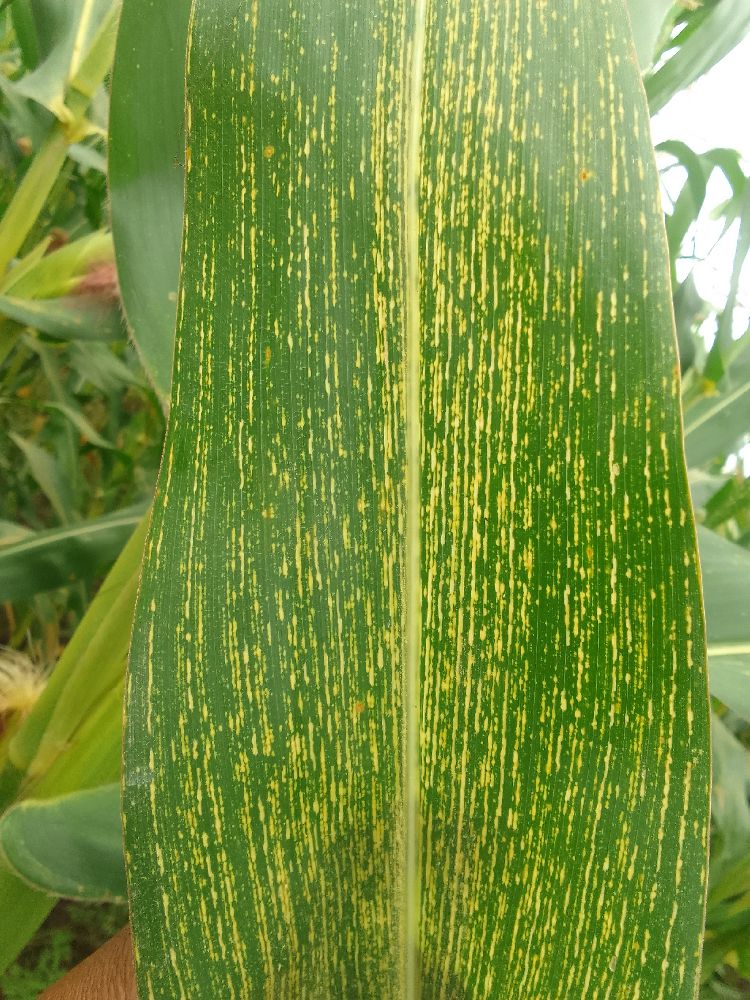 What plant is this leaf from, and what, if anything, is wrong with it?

maize, maize streak virus
